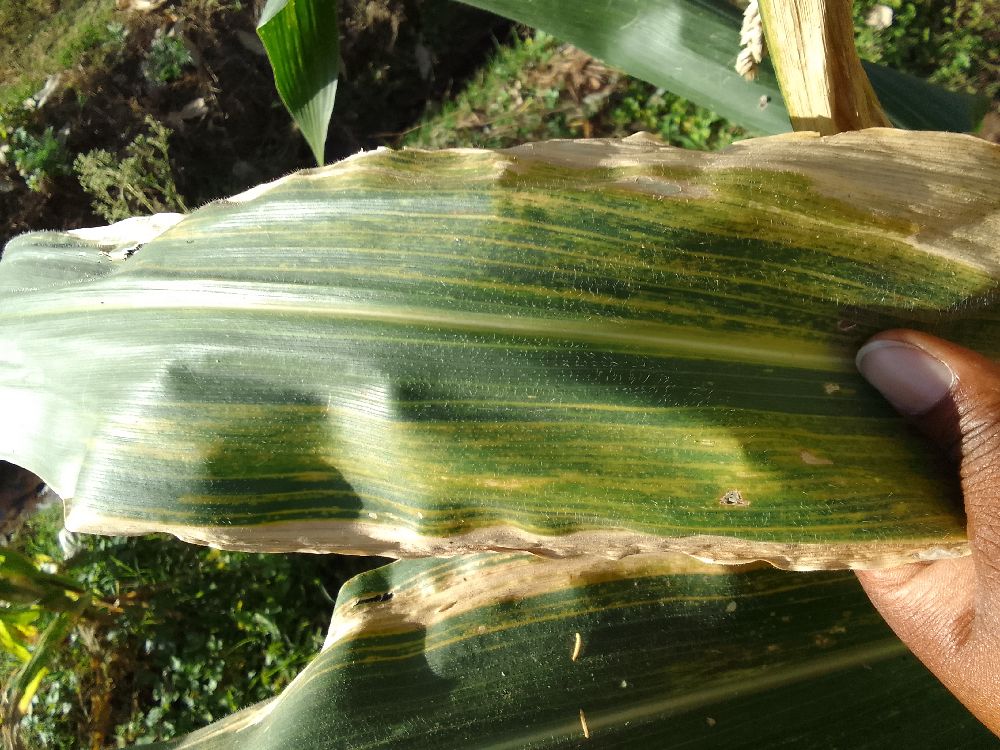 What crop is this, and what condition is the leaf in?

maize, maize lethal necrosis
